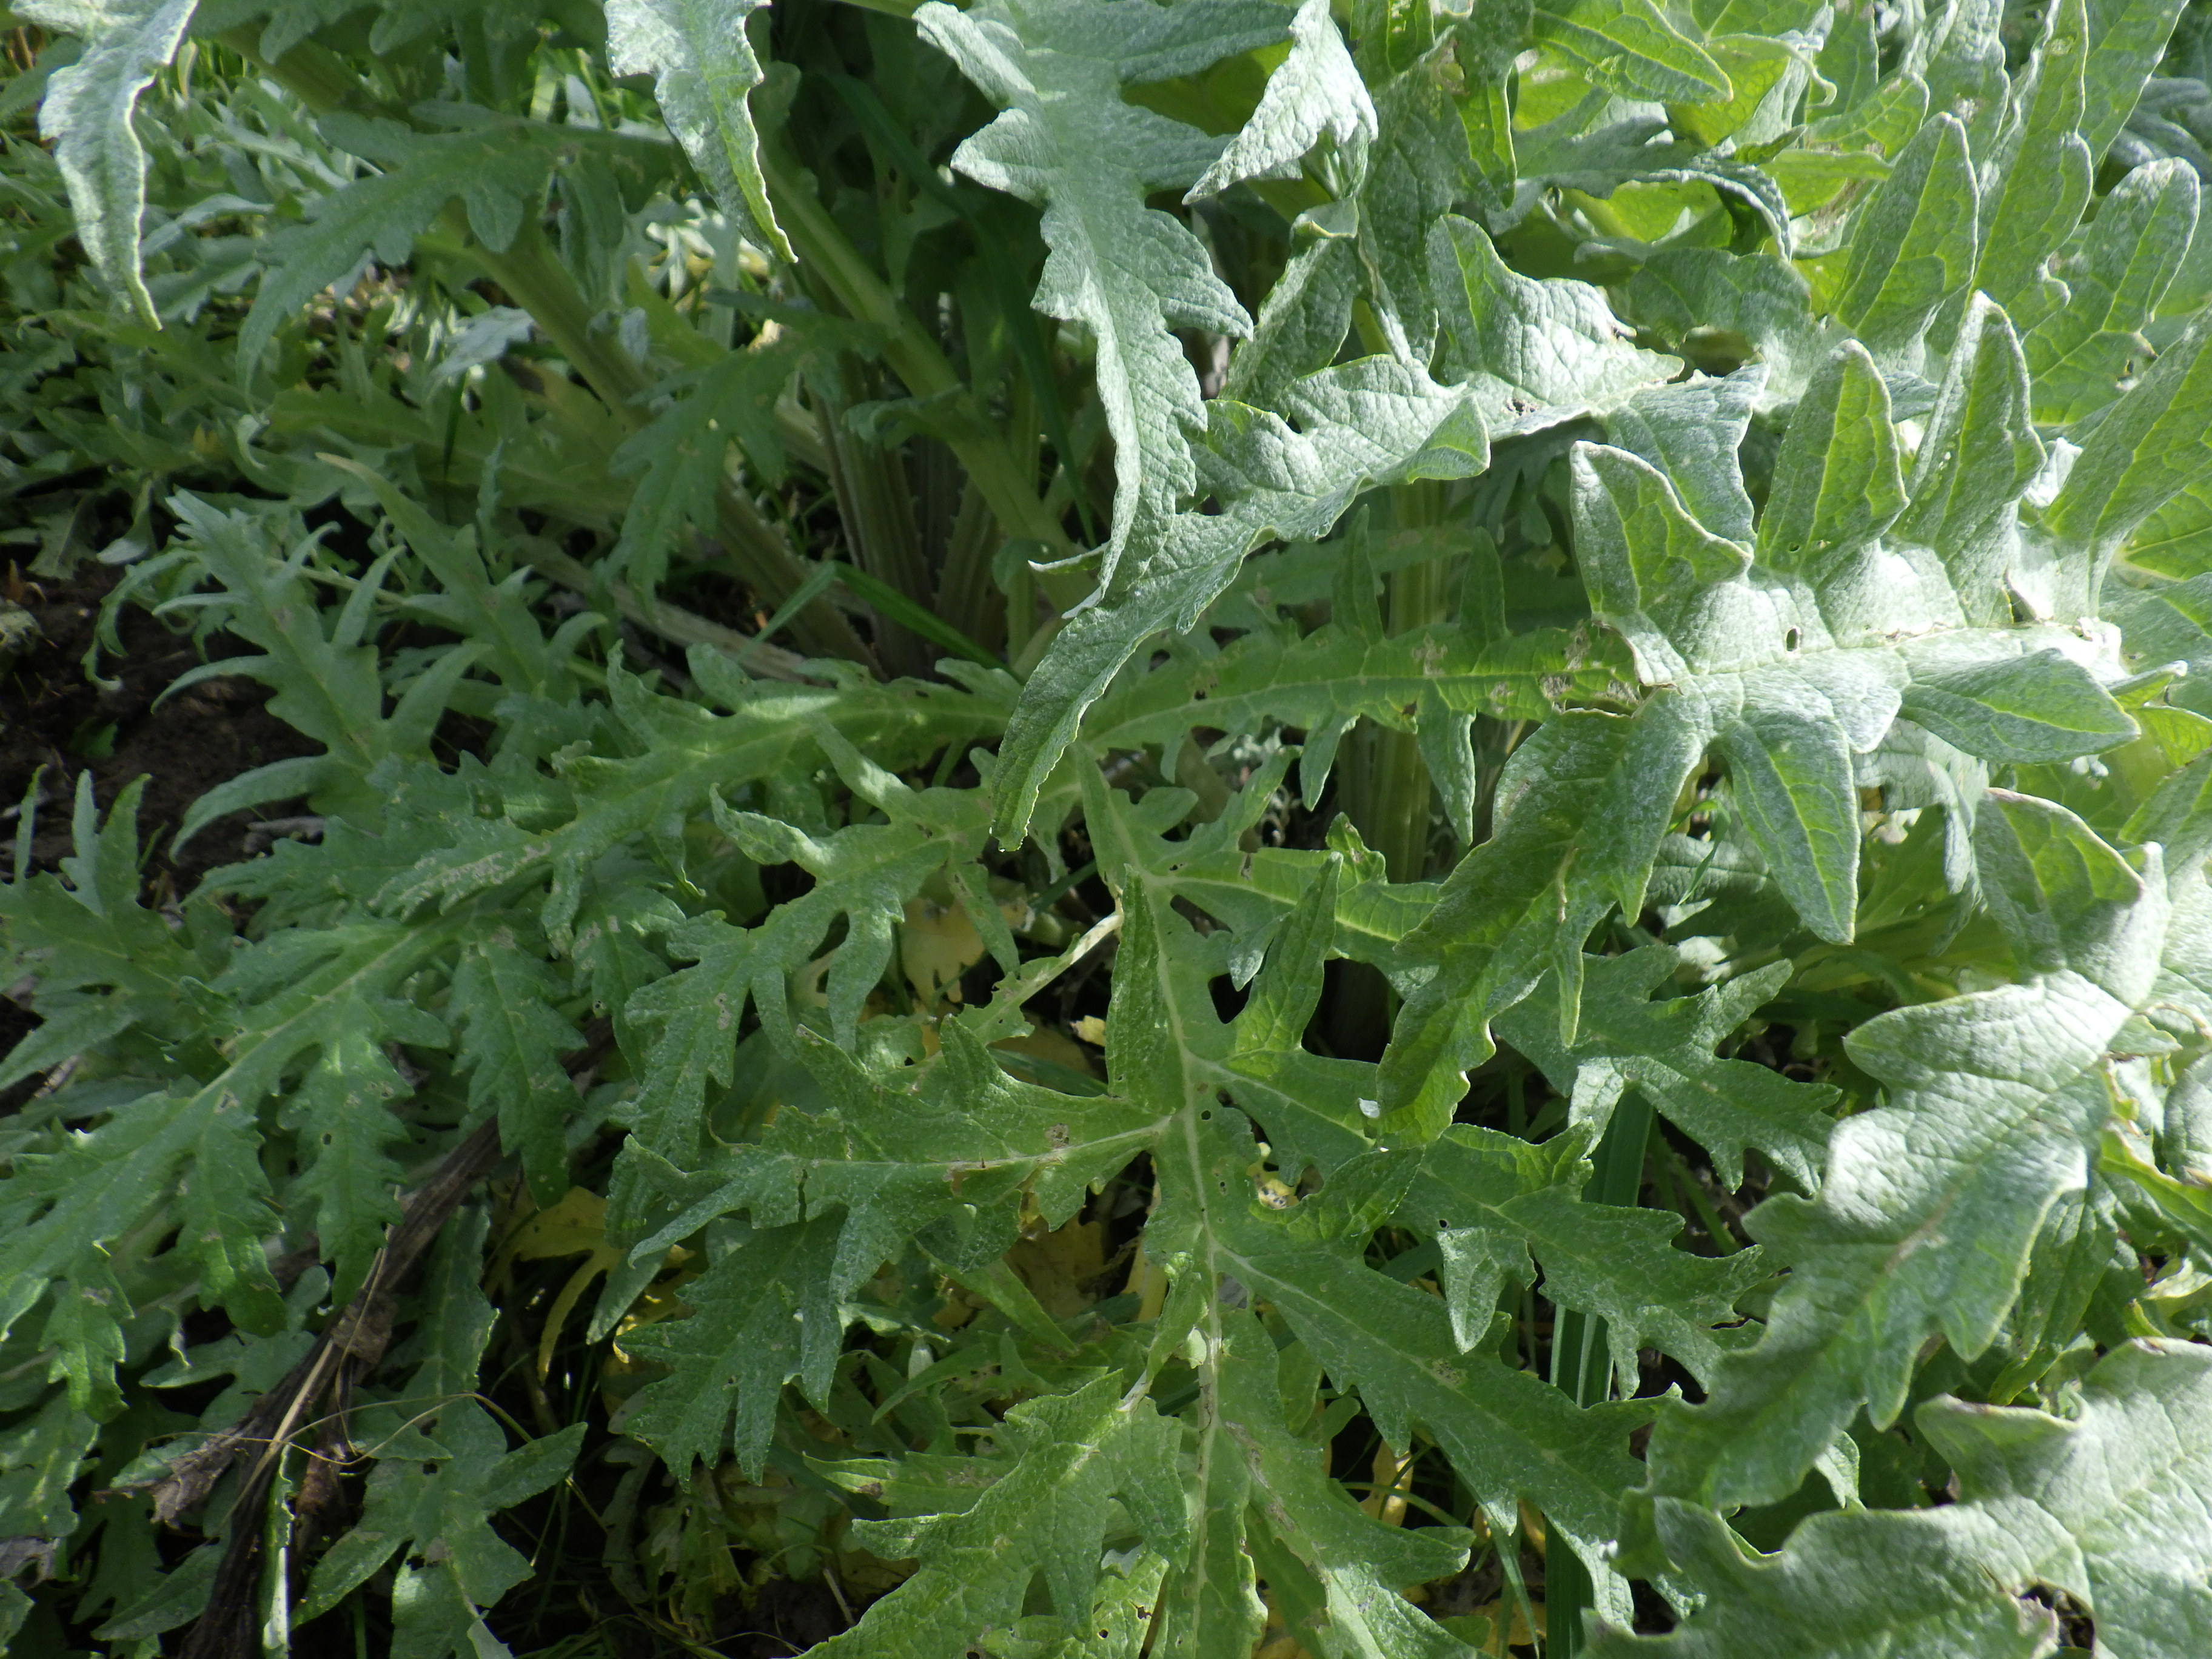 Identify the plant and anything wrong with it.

artichoke, phytophagous
